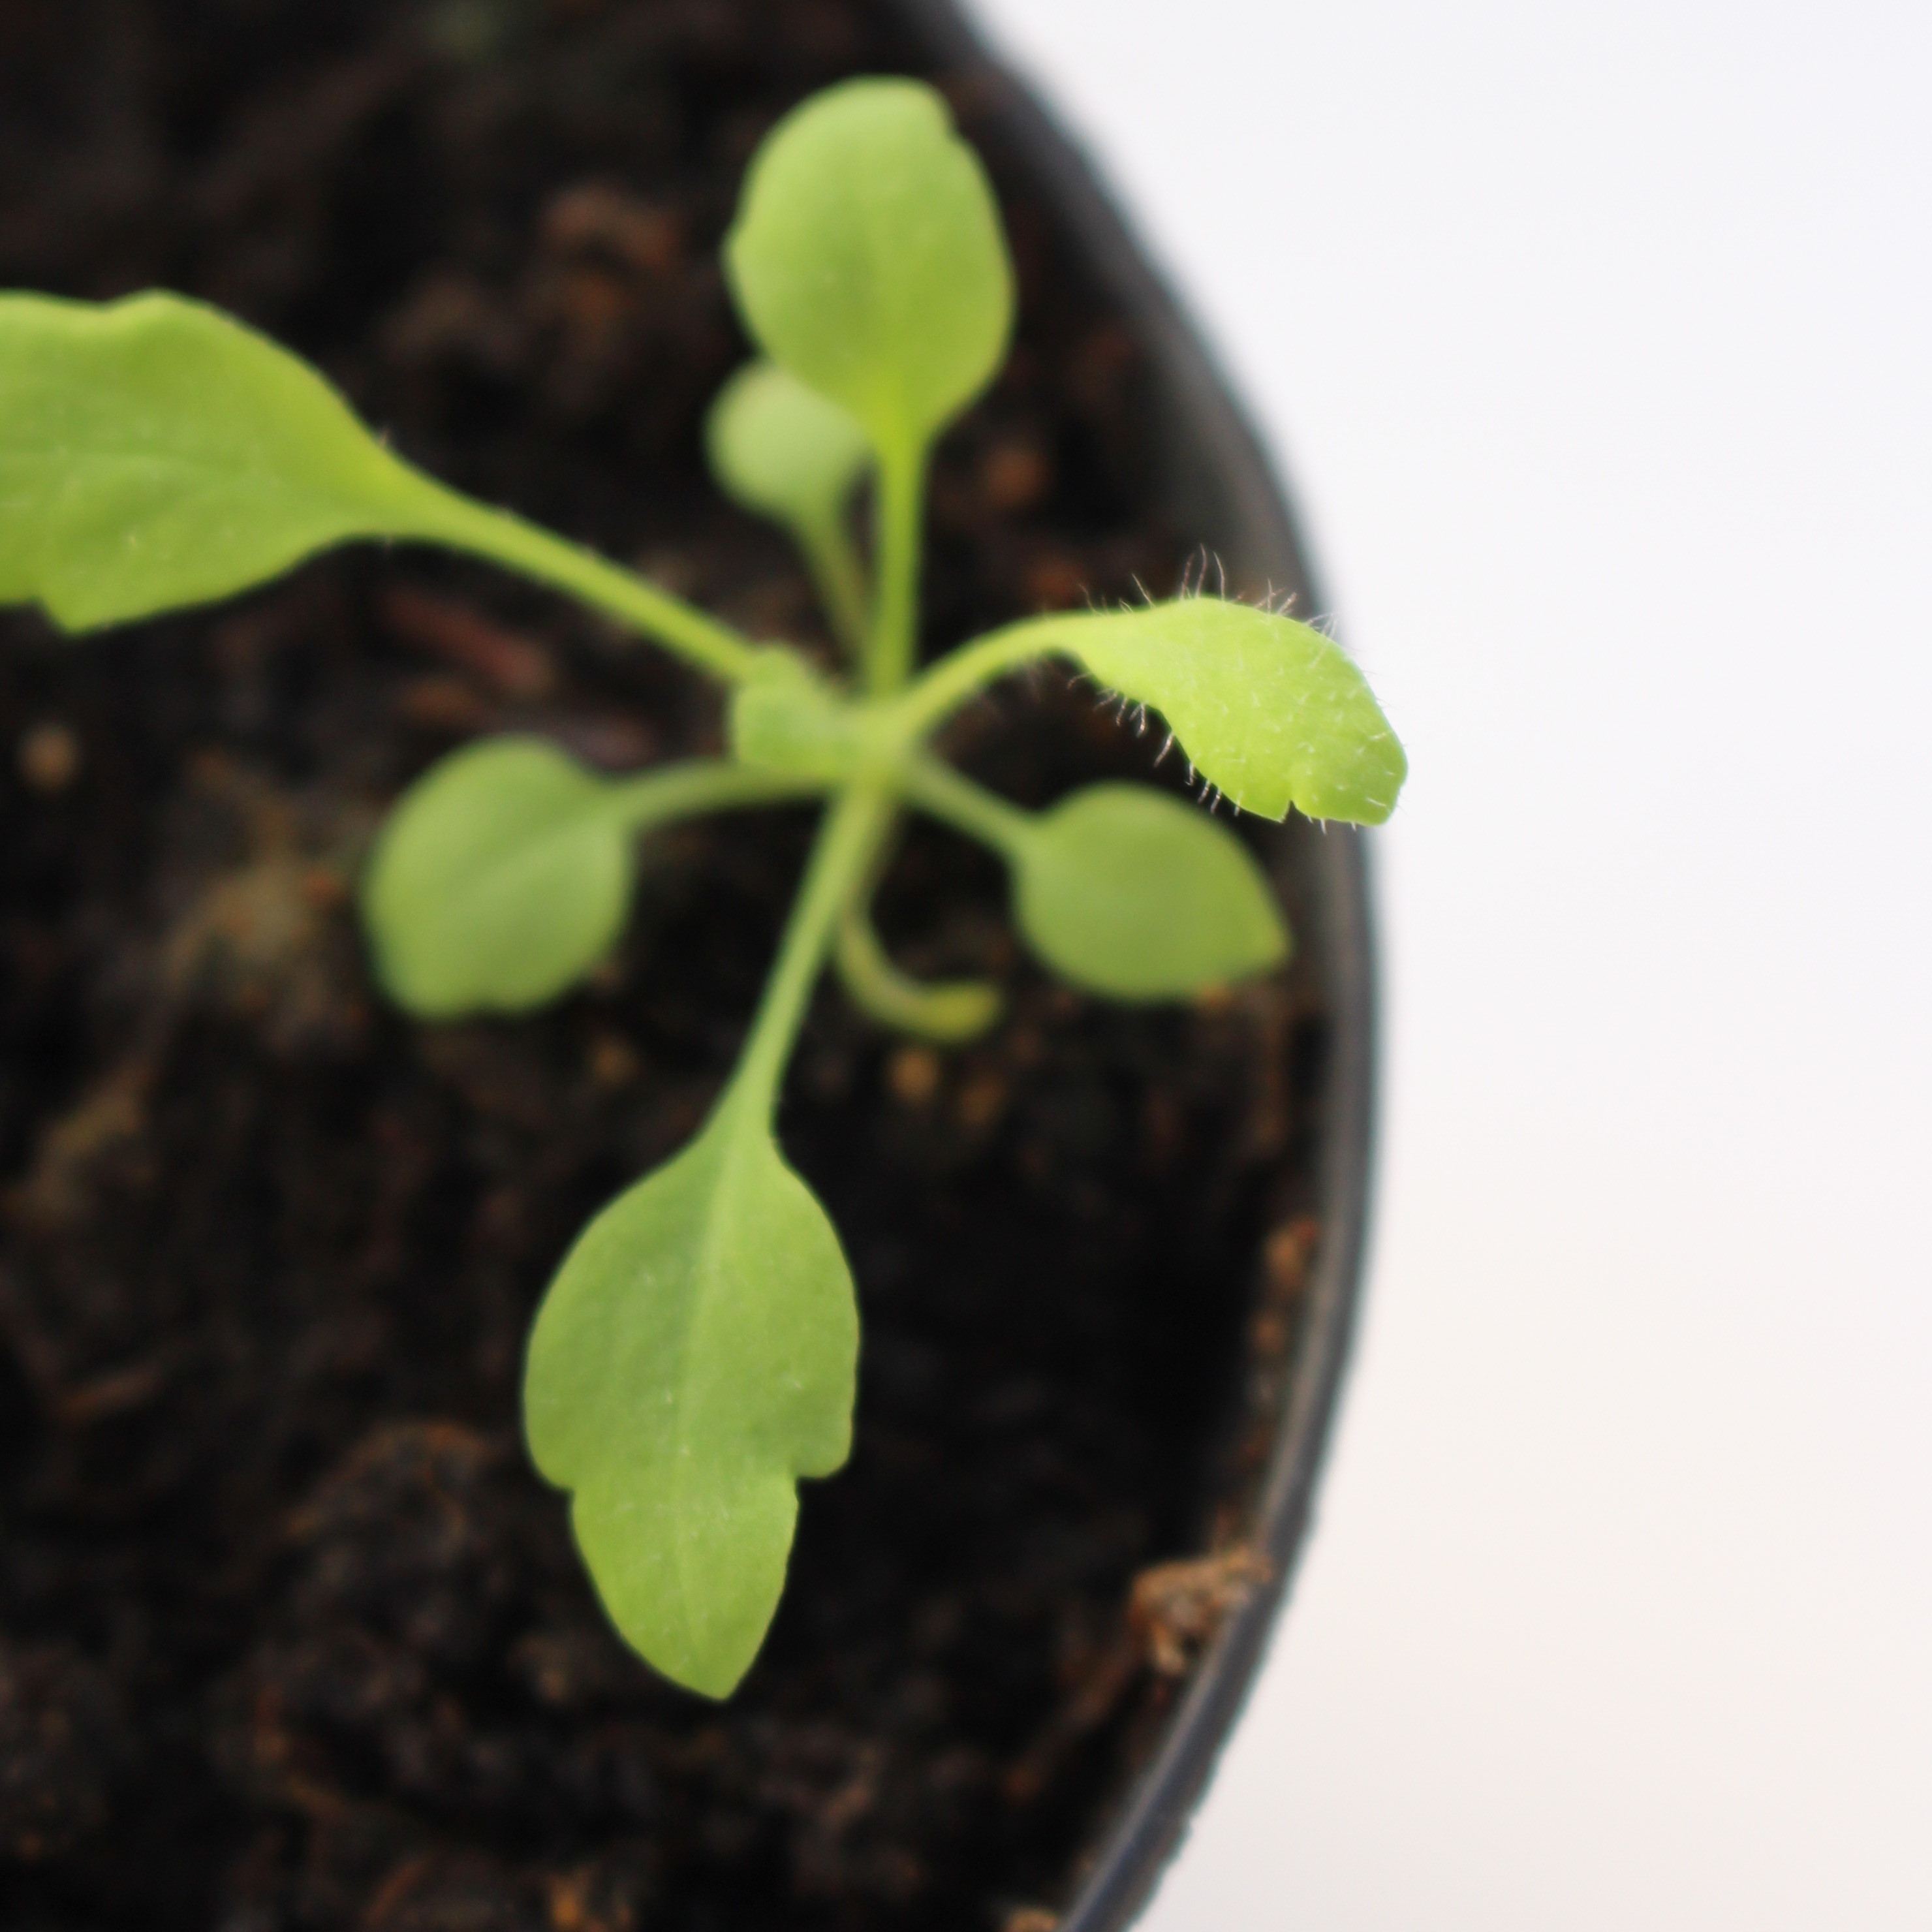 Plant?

Papaver rhoeas
